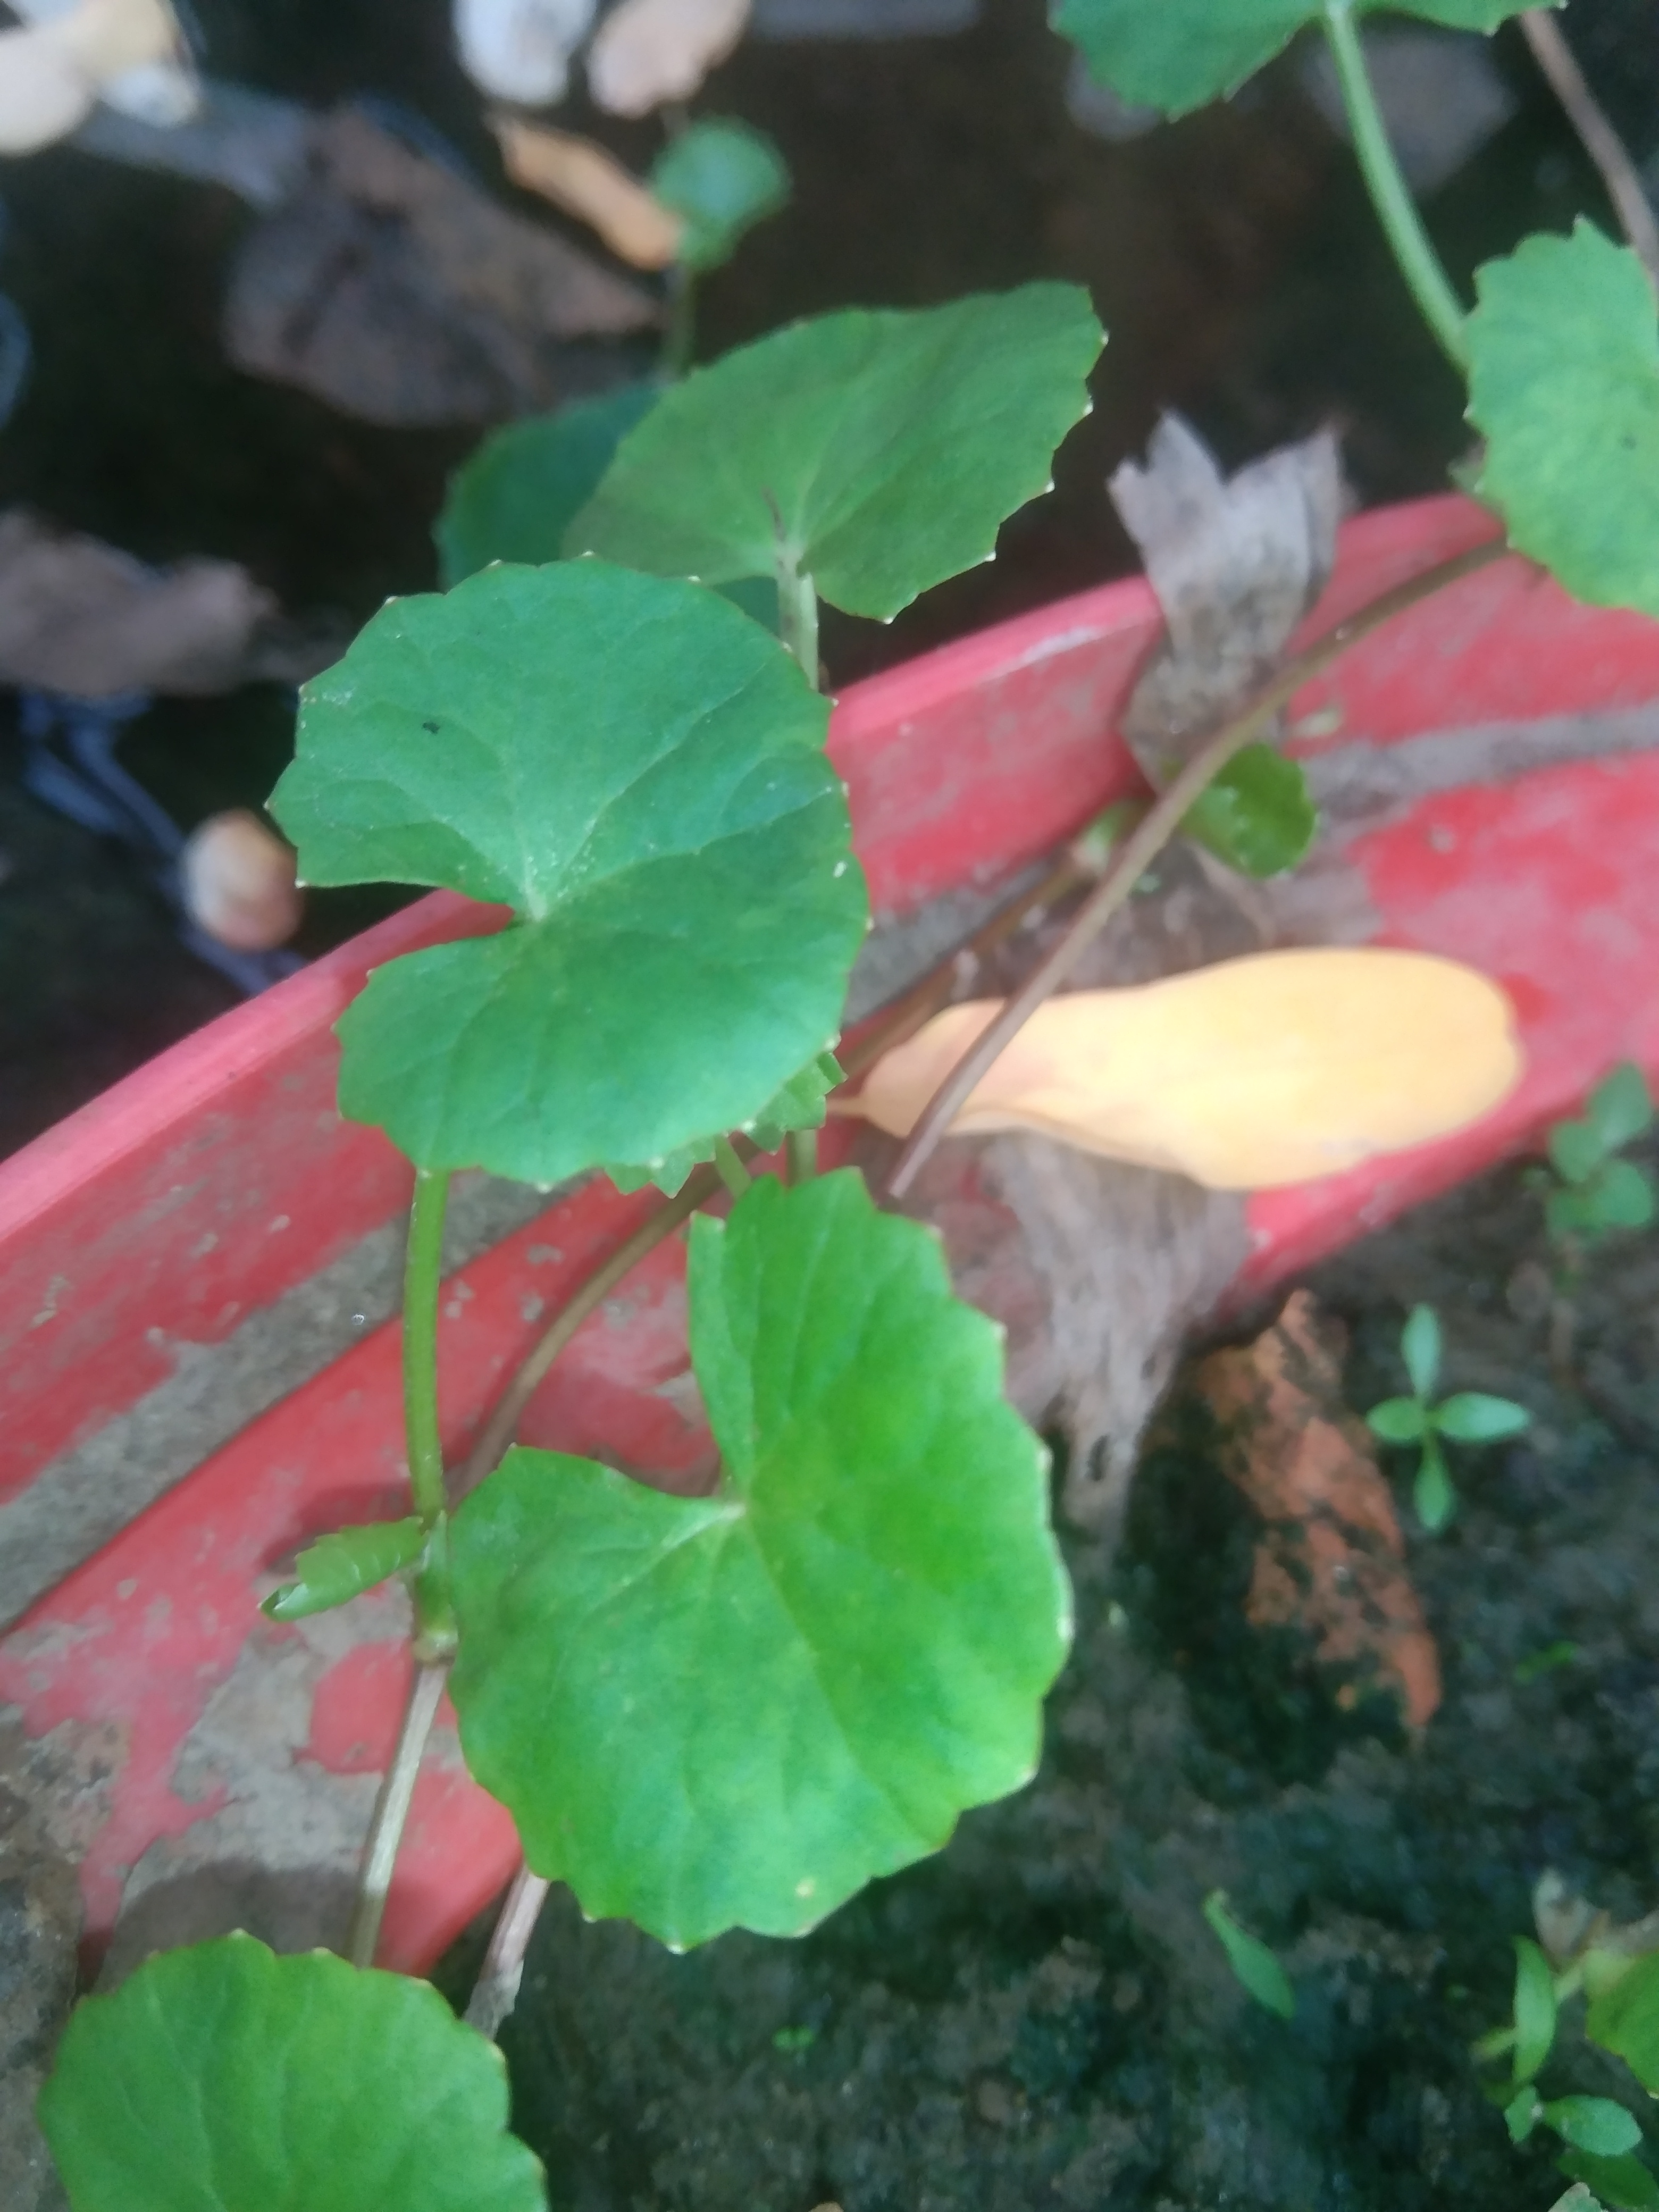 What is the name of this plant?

thankuni
